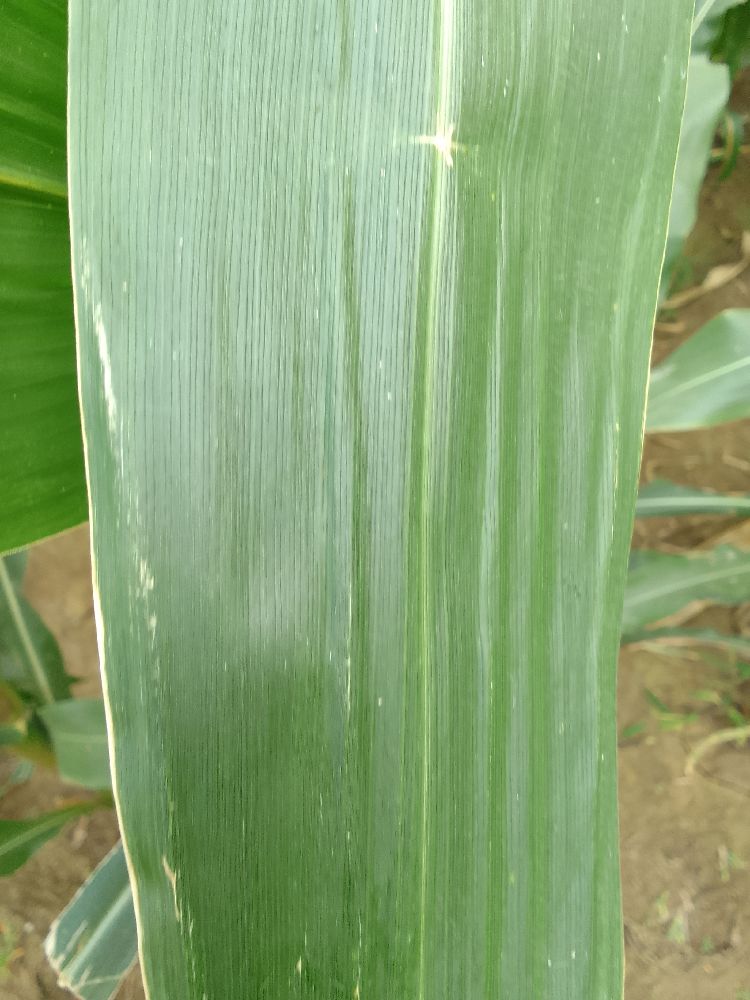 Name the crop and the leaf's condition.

maize, healthy
